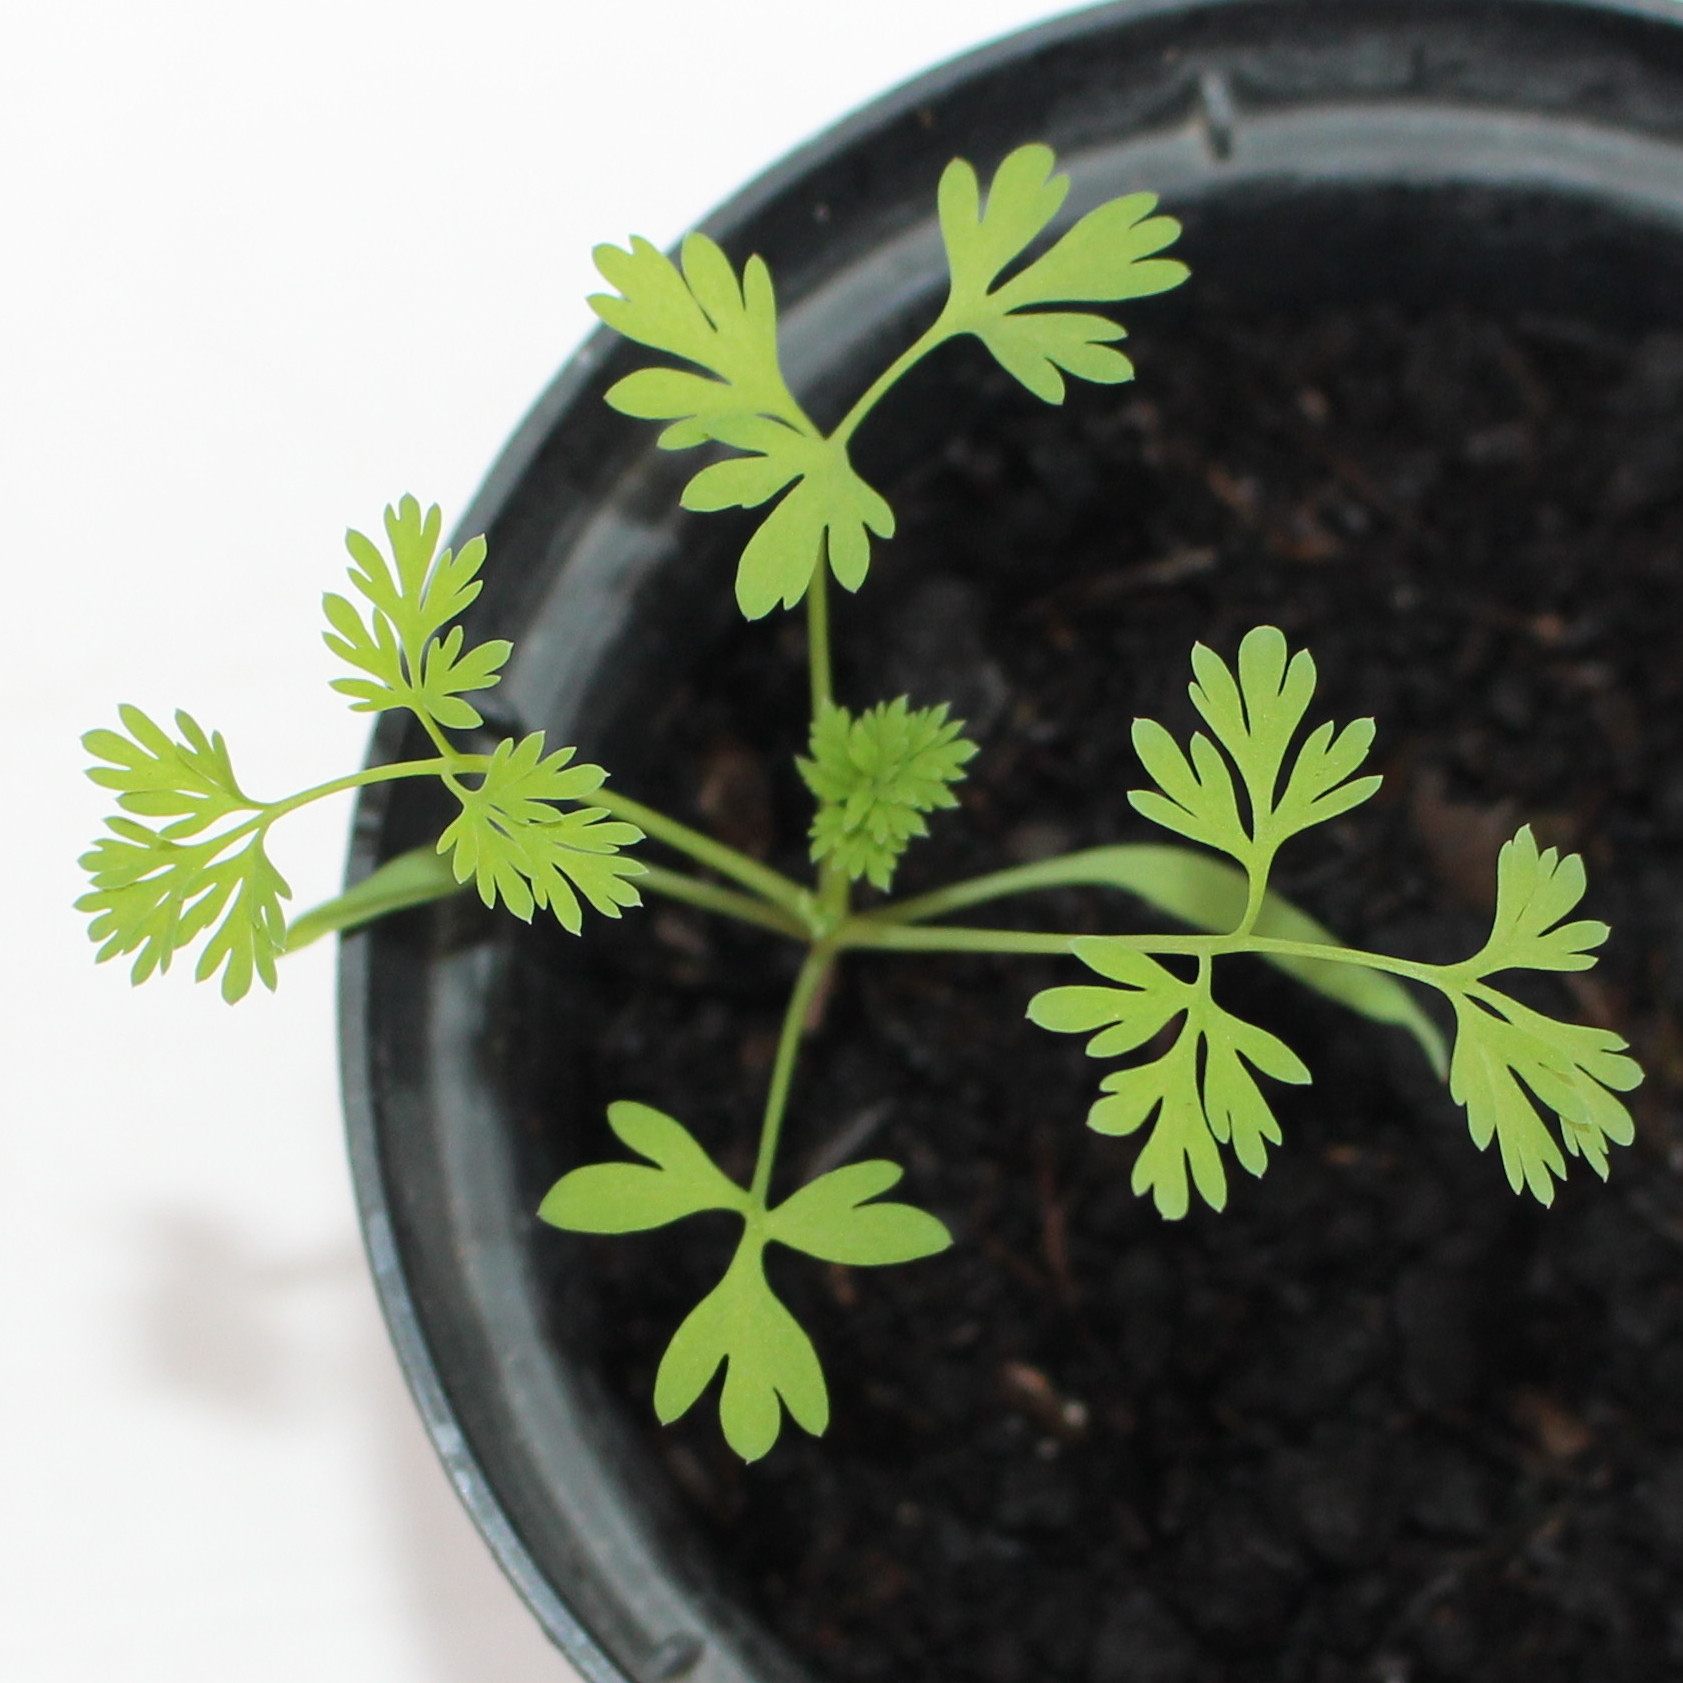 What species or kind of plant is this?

Fumaria officinalis
